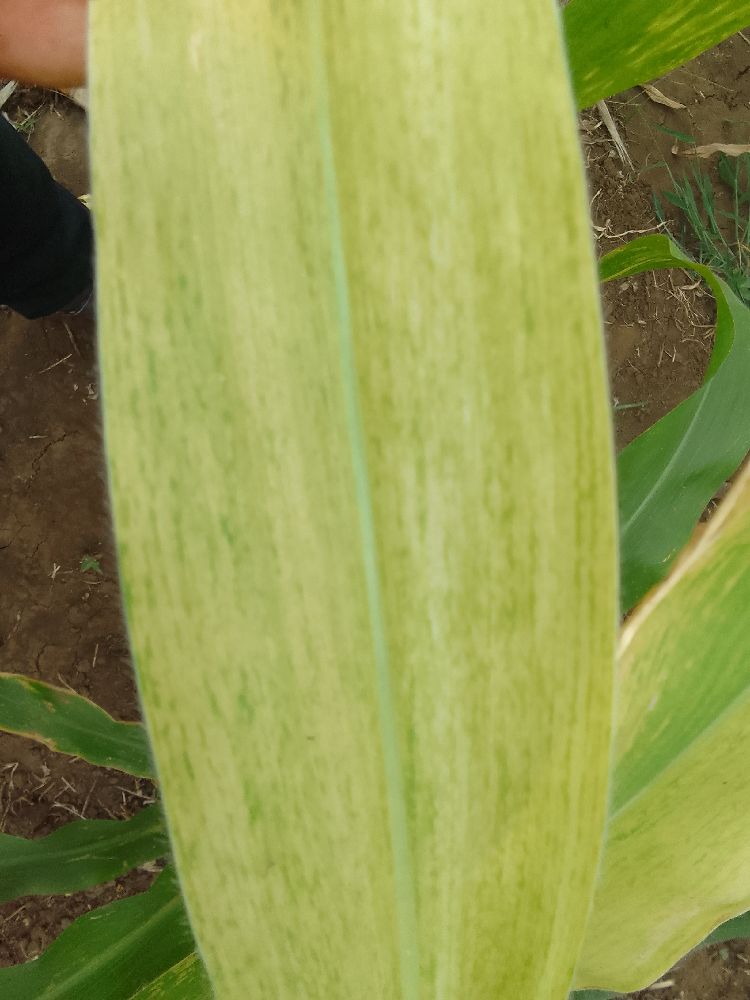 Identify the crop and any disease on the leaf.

maize, maize lethal necrosis
